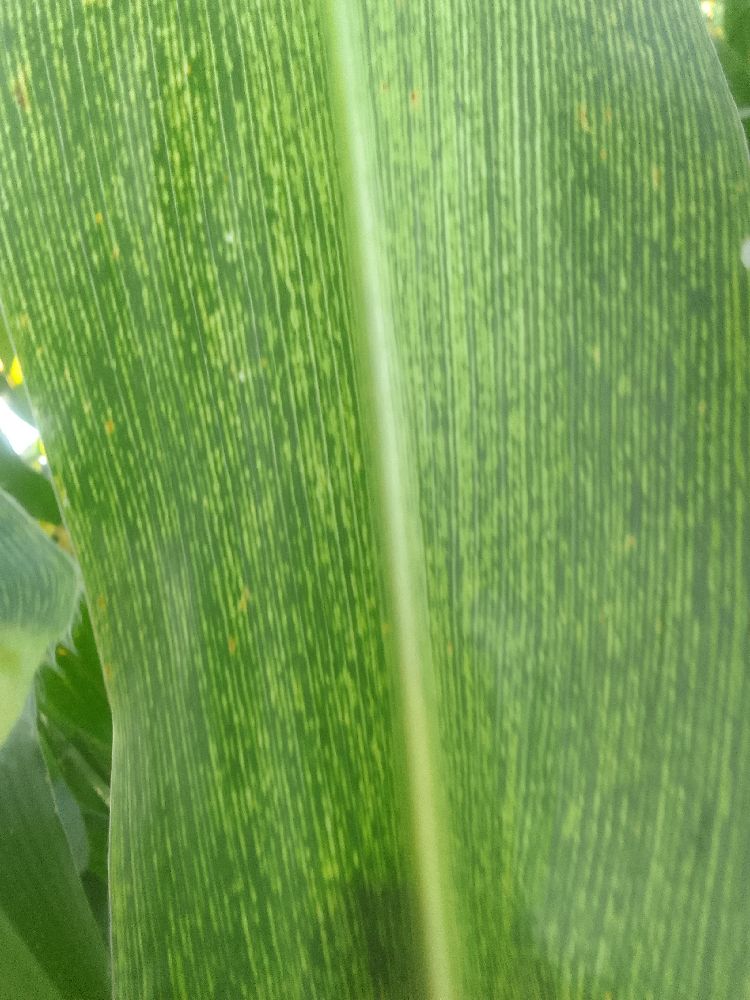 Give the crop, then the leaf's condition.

maize, maize streak virus
